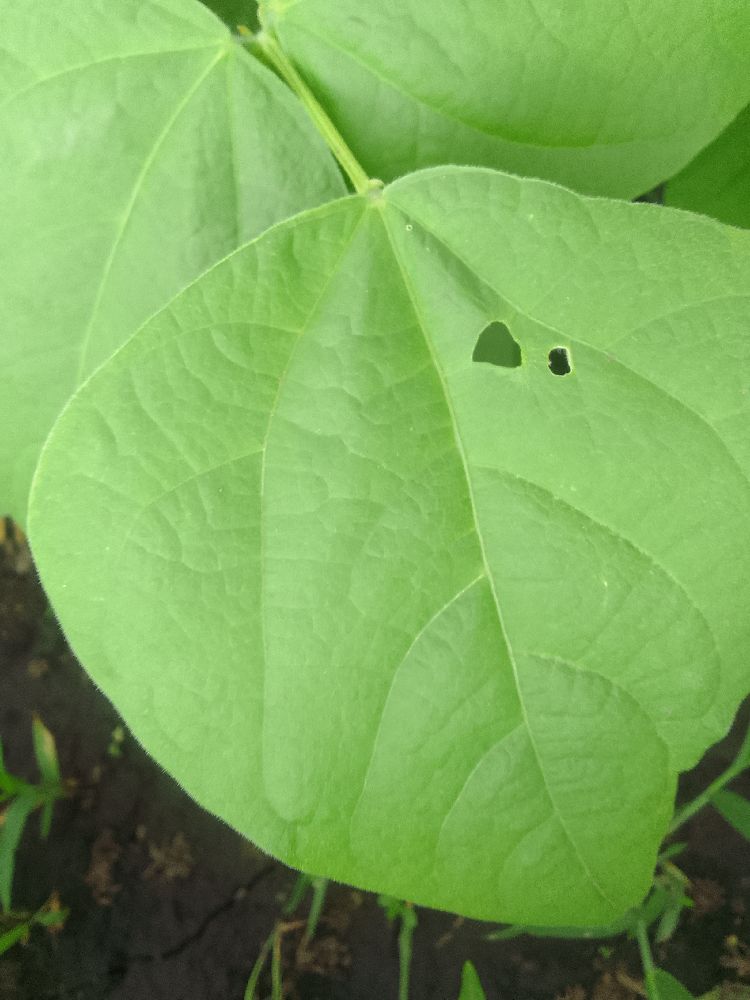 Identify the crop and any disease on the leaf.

common bean, healthy
